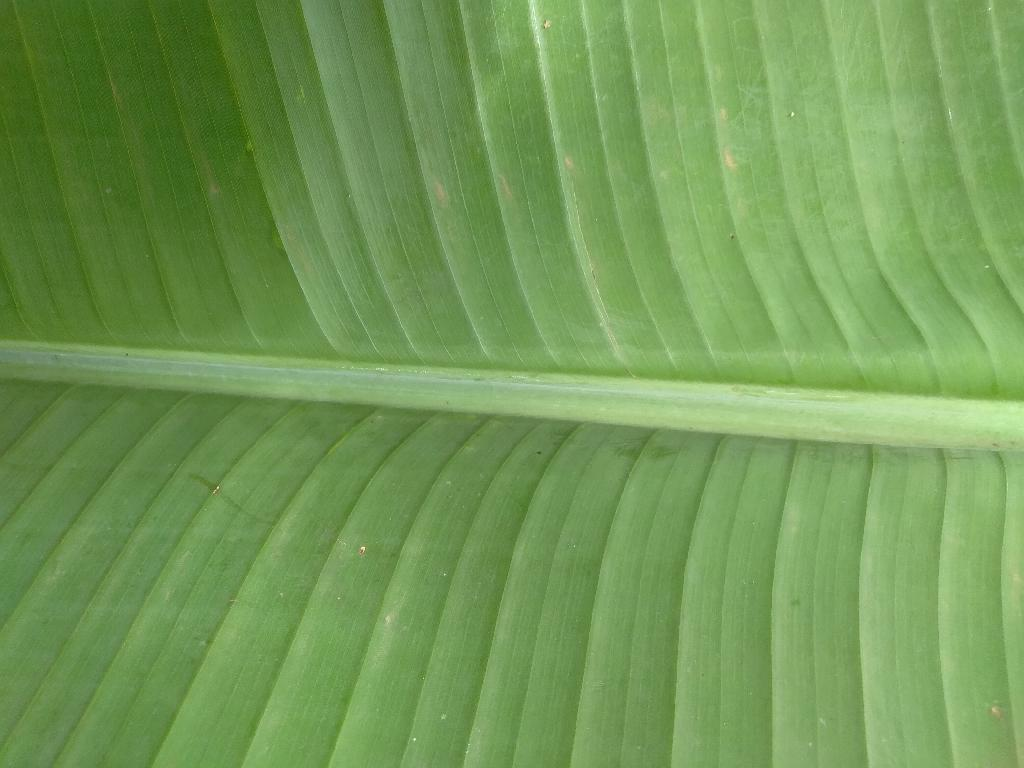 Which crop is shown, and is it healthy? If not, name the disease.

banana, healthy
